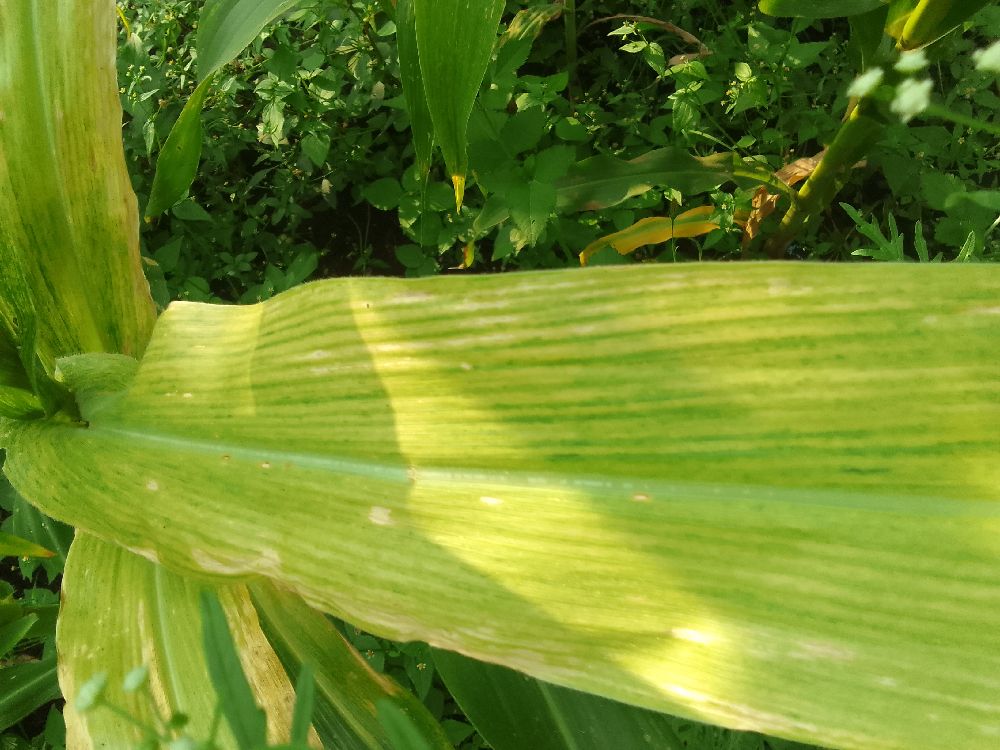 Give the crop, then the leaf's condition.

maize, maize lethal necrosis
